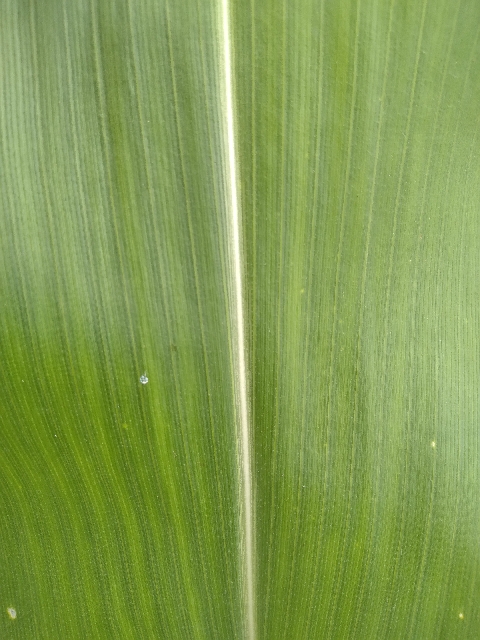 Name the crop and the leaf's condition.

maize, healthy
